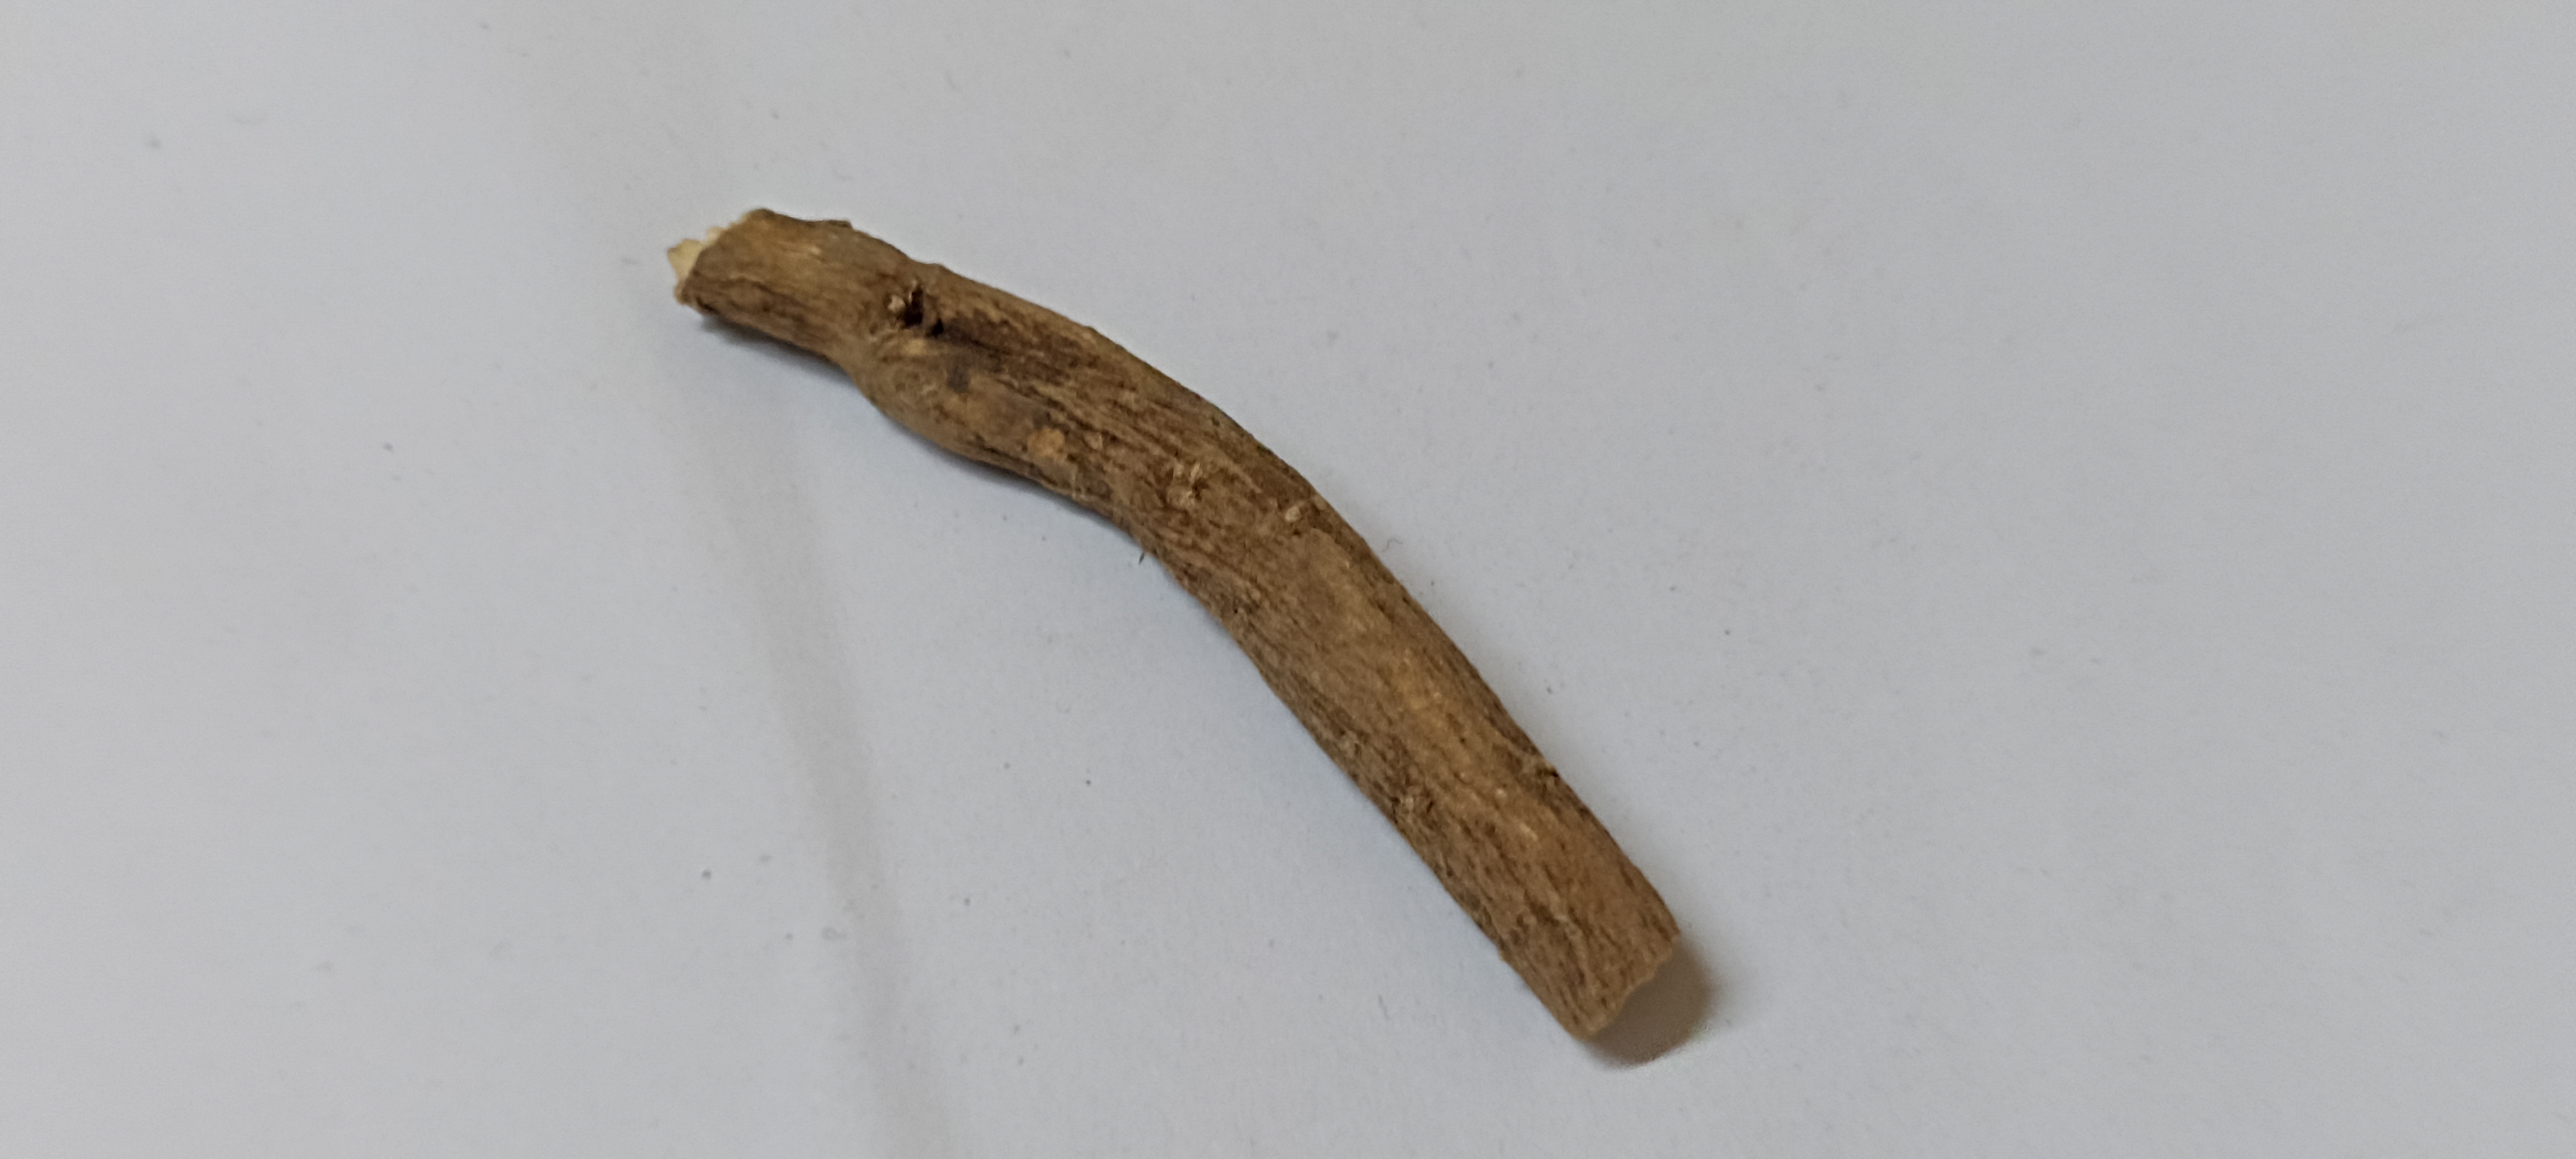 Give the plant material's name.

ashwagandha
